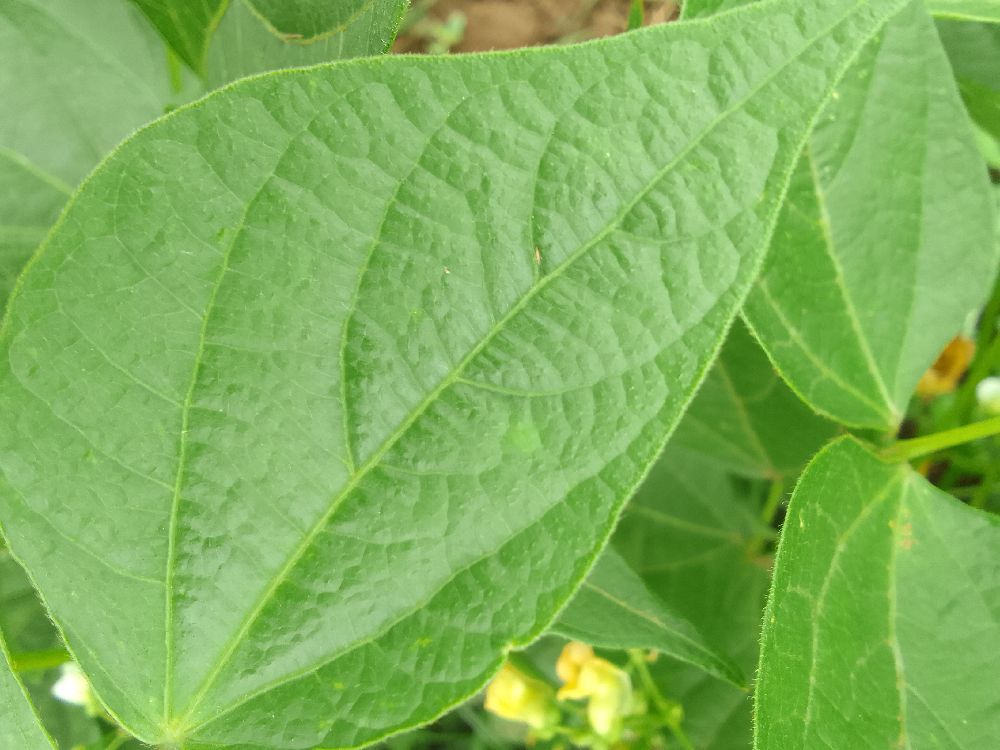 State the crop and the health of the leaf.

common bean, healthy
